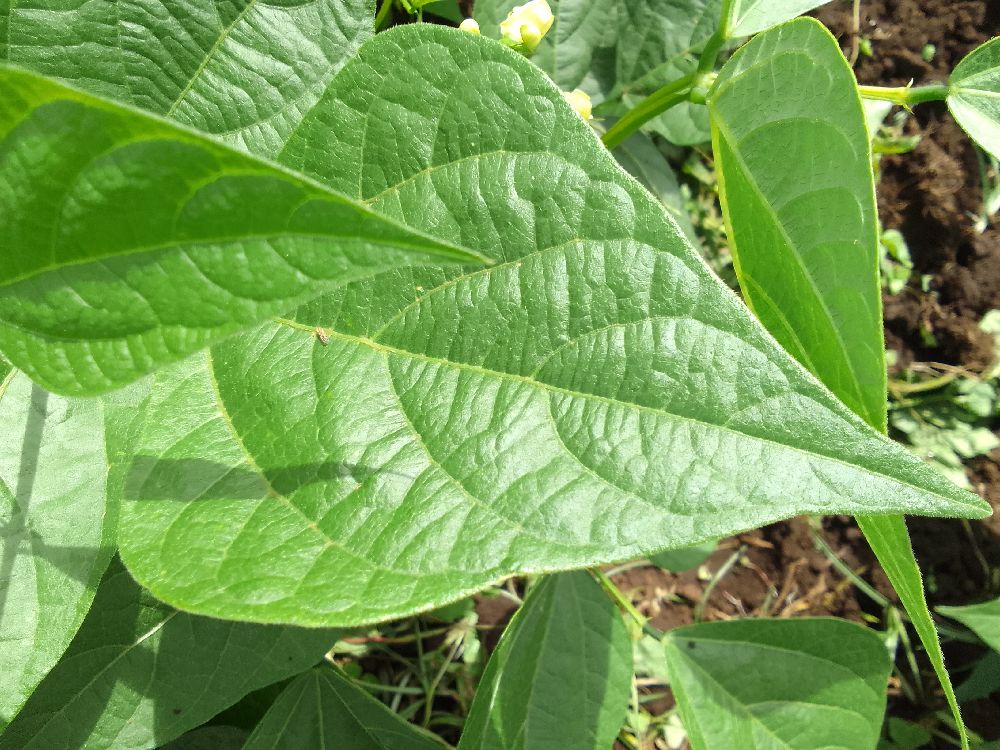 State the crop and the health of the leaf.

common bean, healthy
